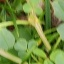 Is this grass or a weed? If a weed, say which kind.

unstructured weed
